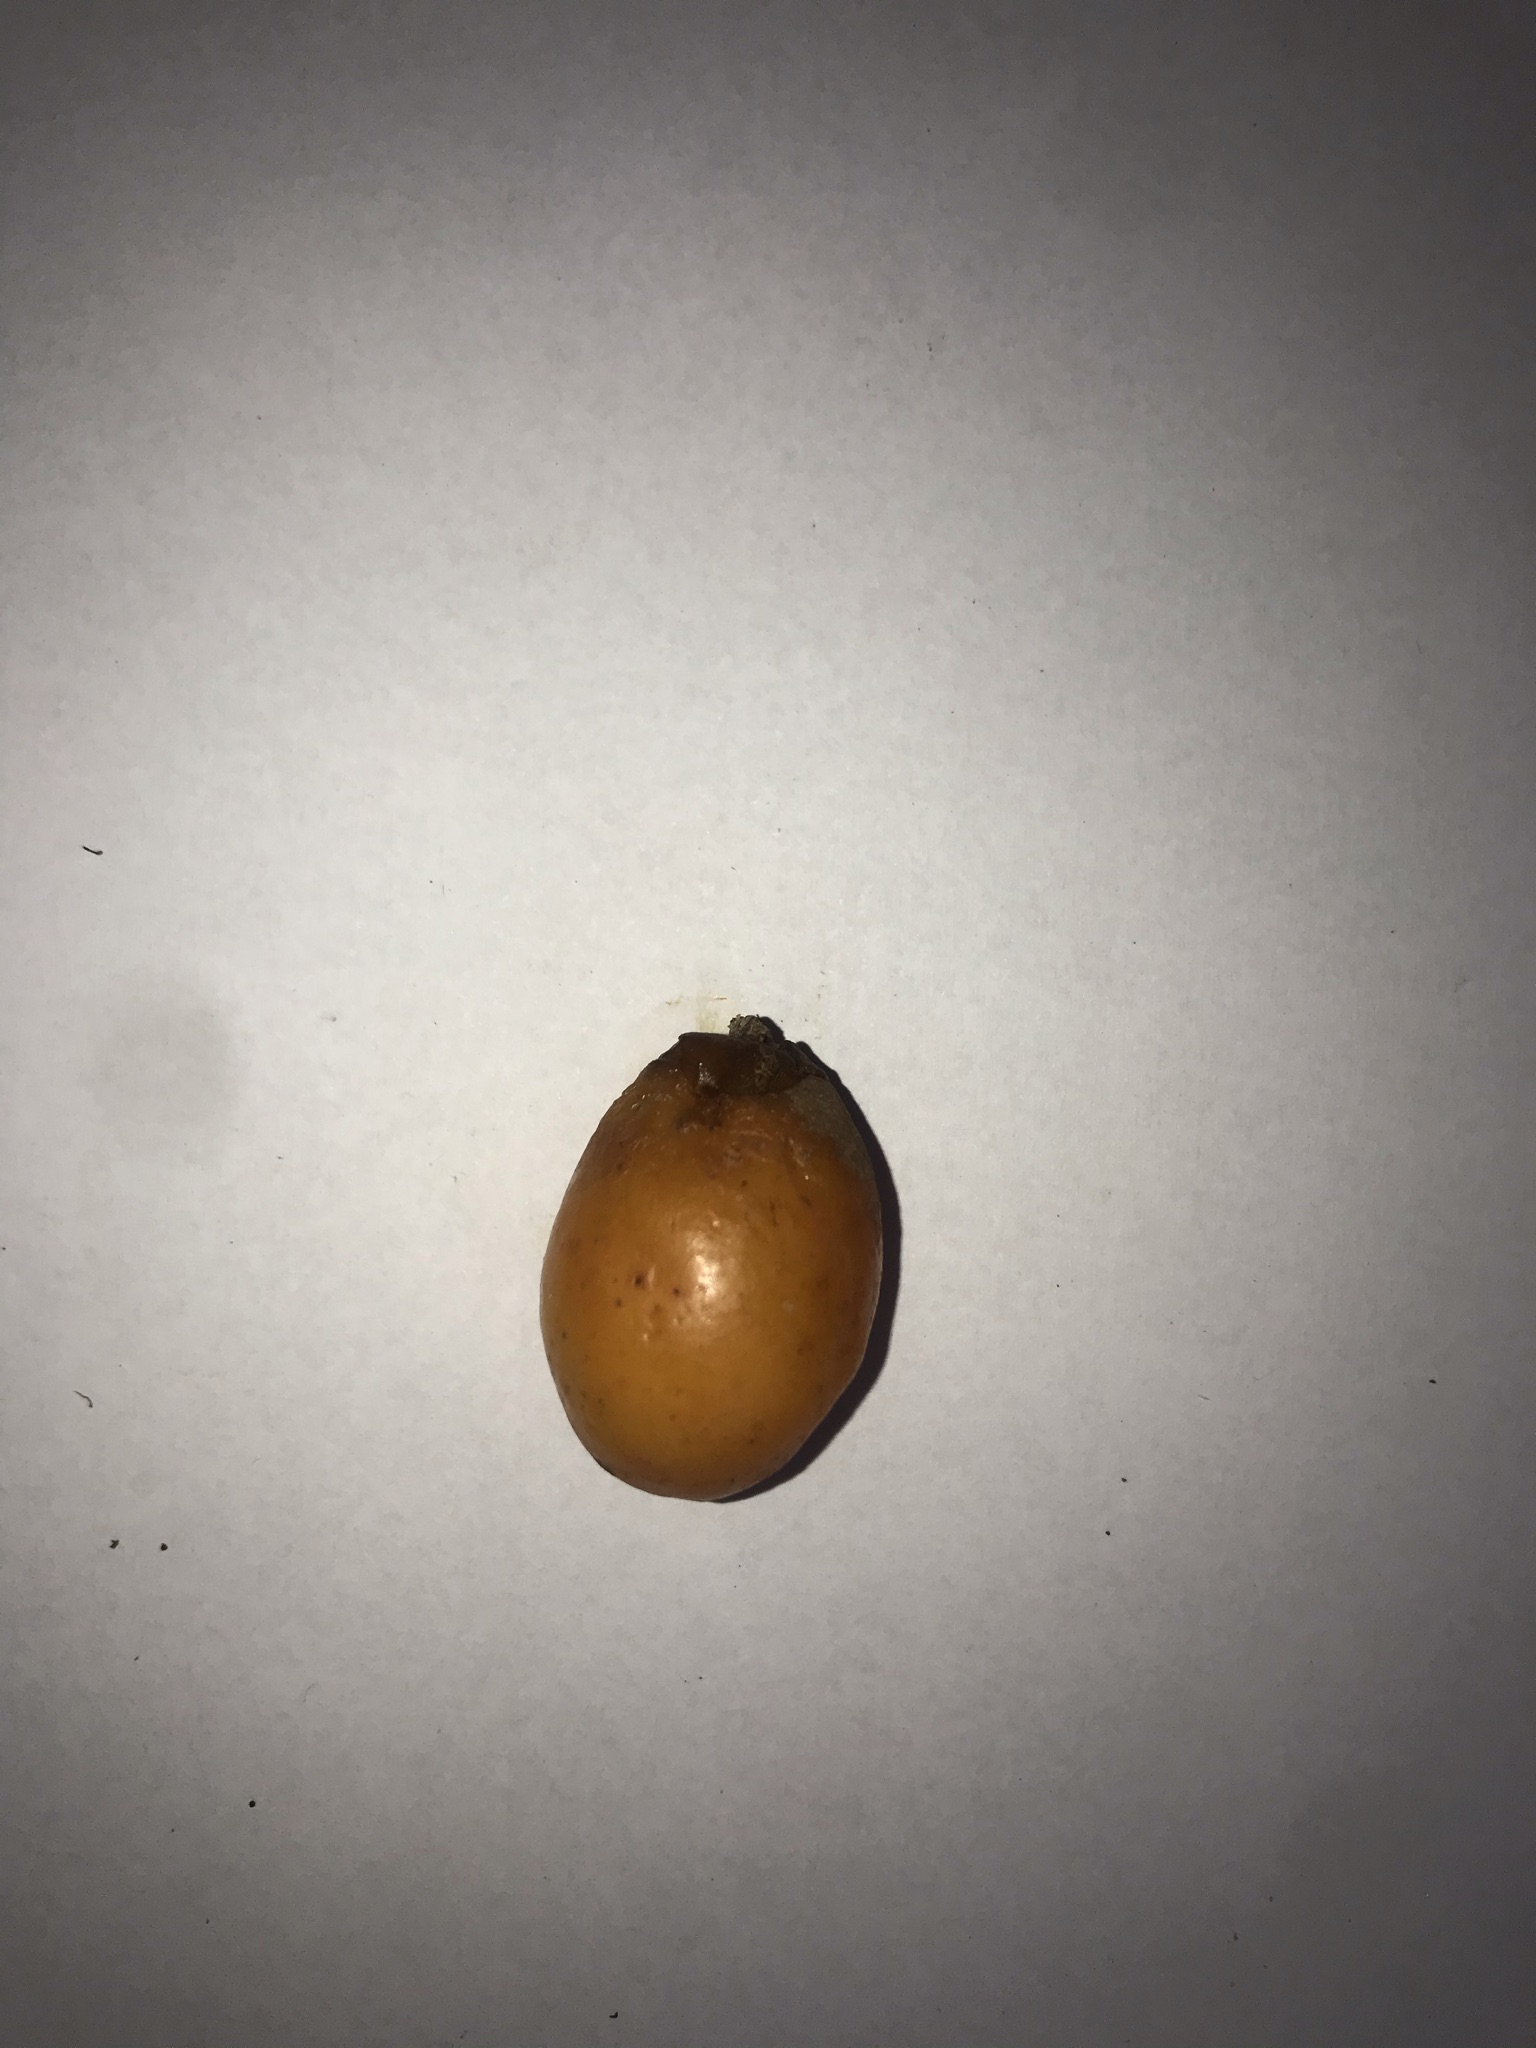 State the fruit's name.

siriguela
